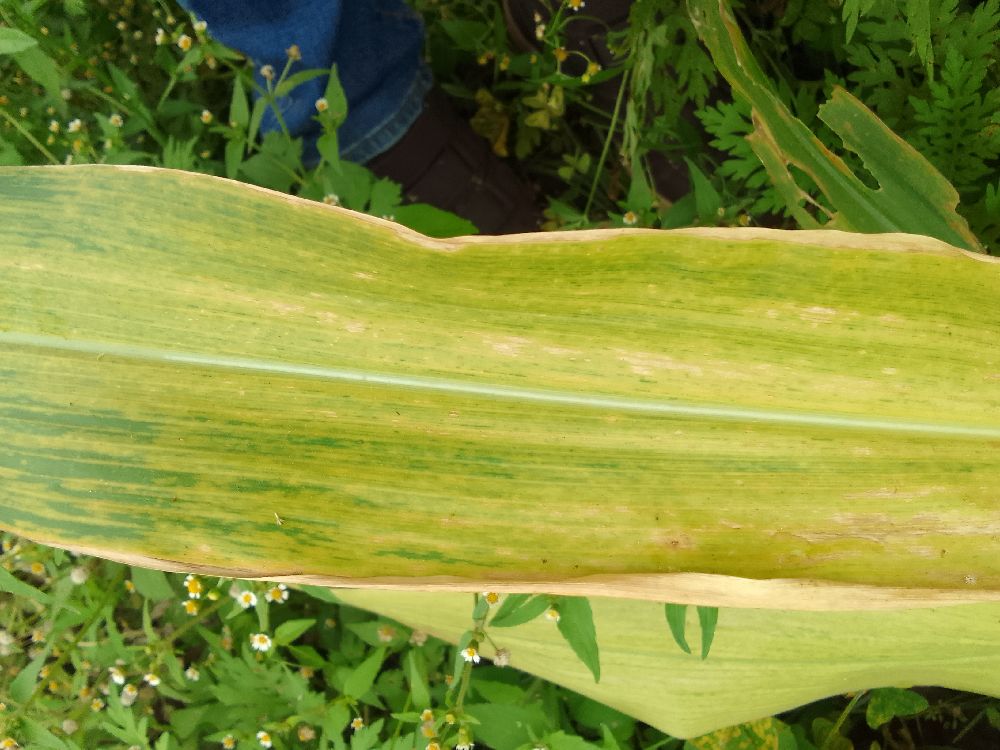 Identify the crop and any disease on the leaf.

maize, maize lethal necrosis
